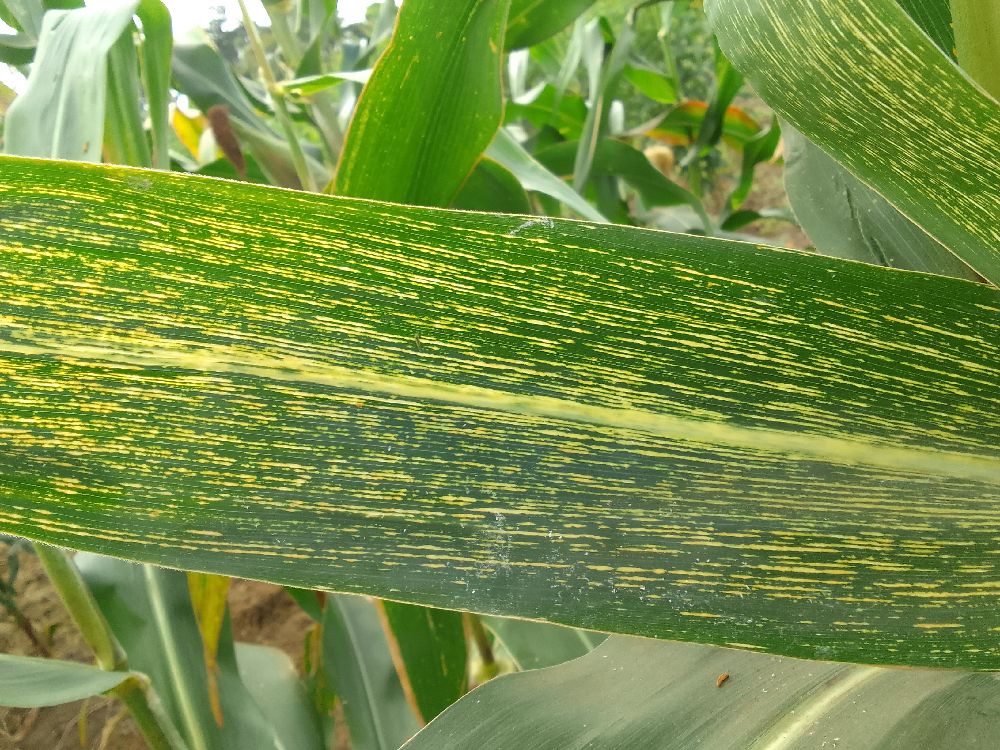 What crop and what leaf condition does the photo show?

maize, maize streak virus
